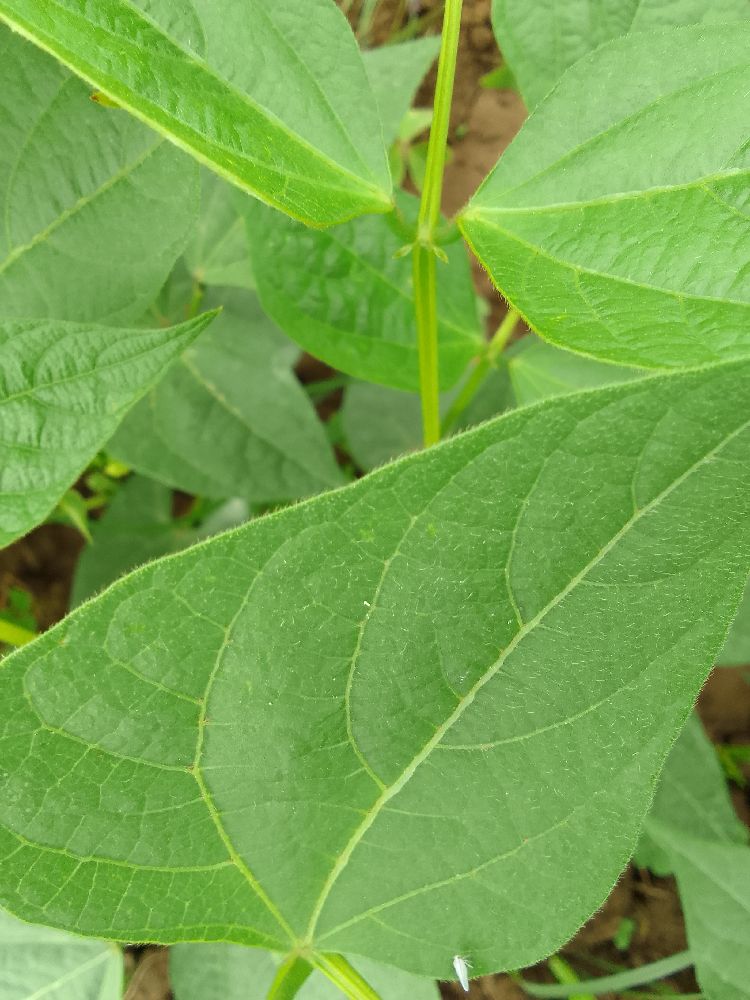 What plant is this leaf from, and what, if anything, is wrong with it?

common bean, healthy
